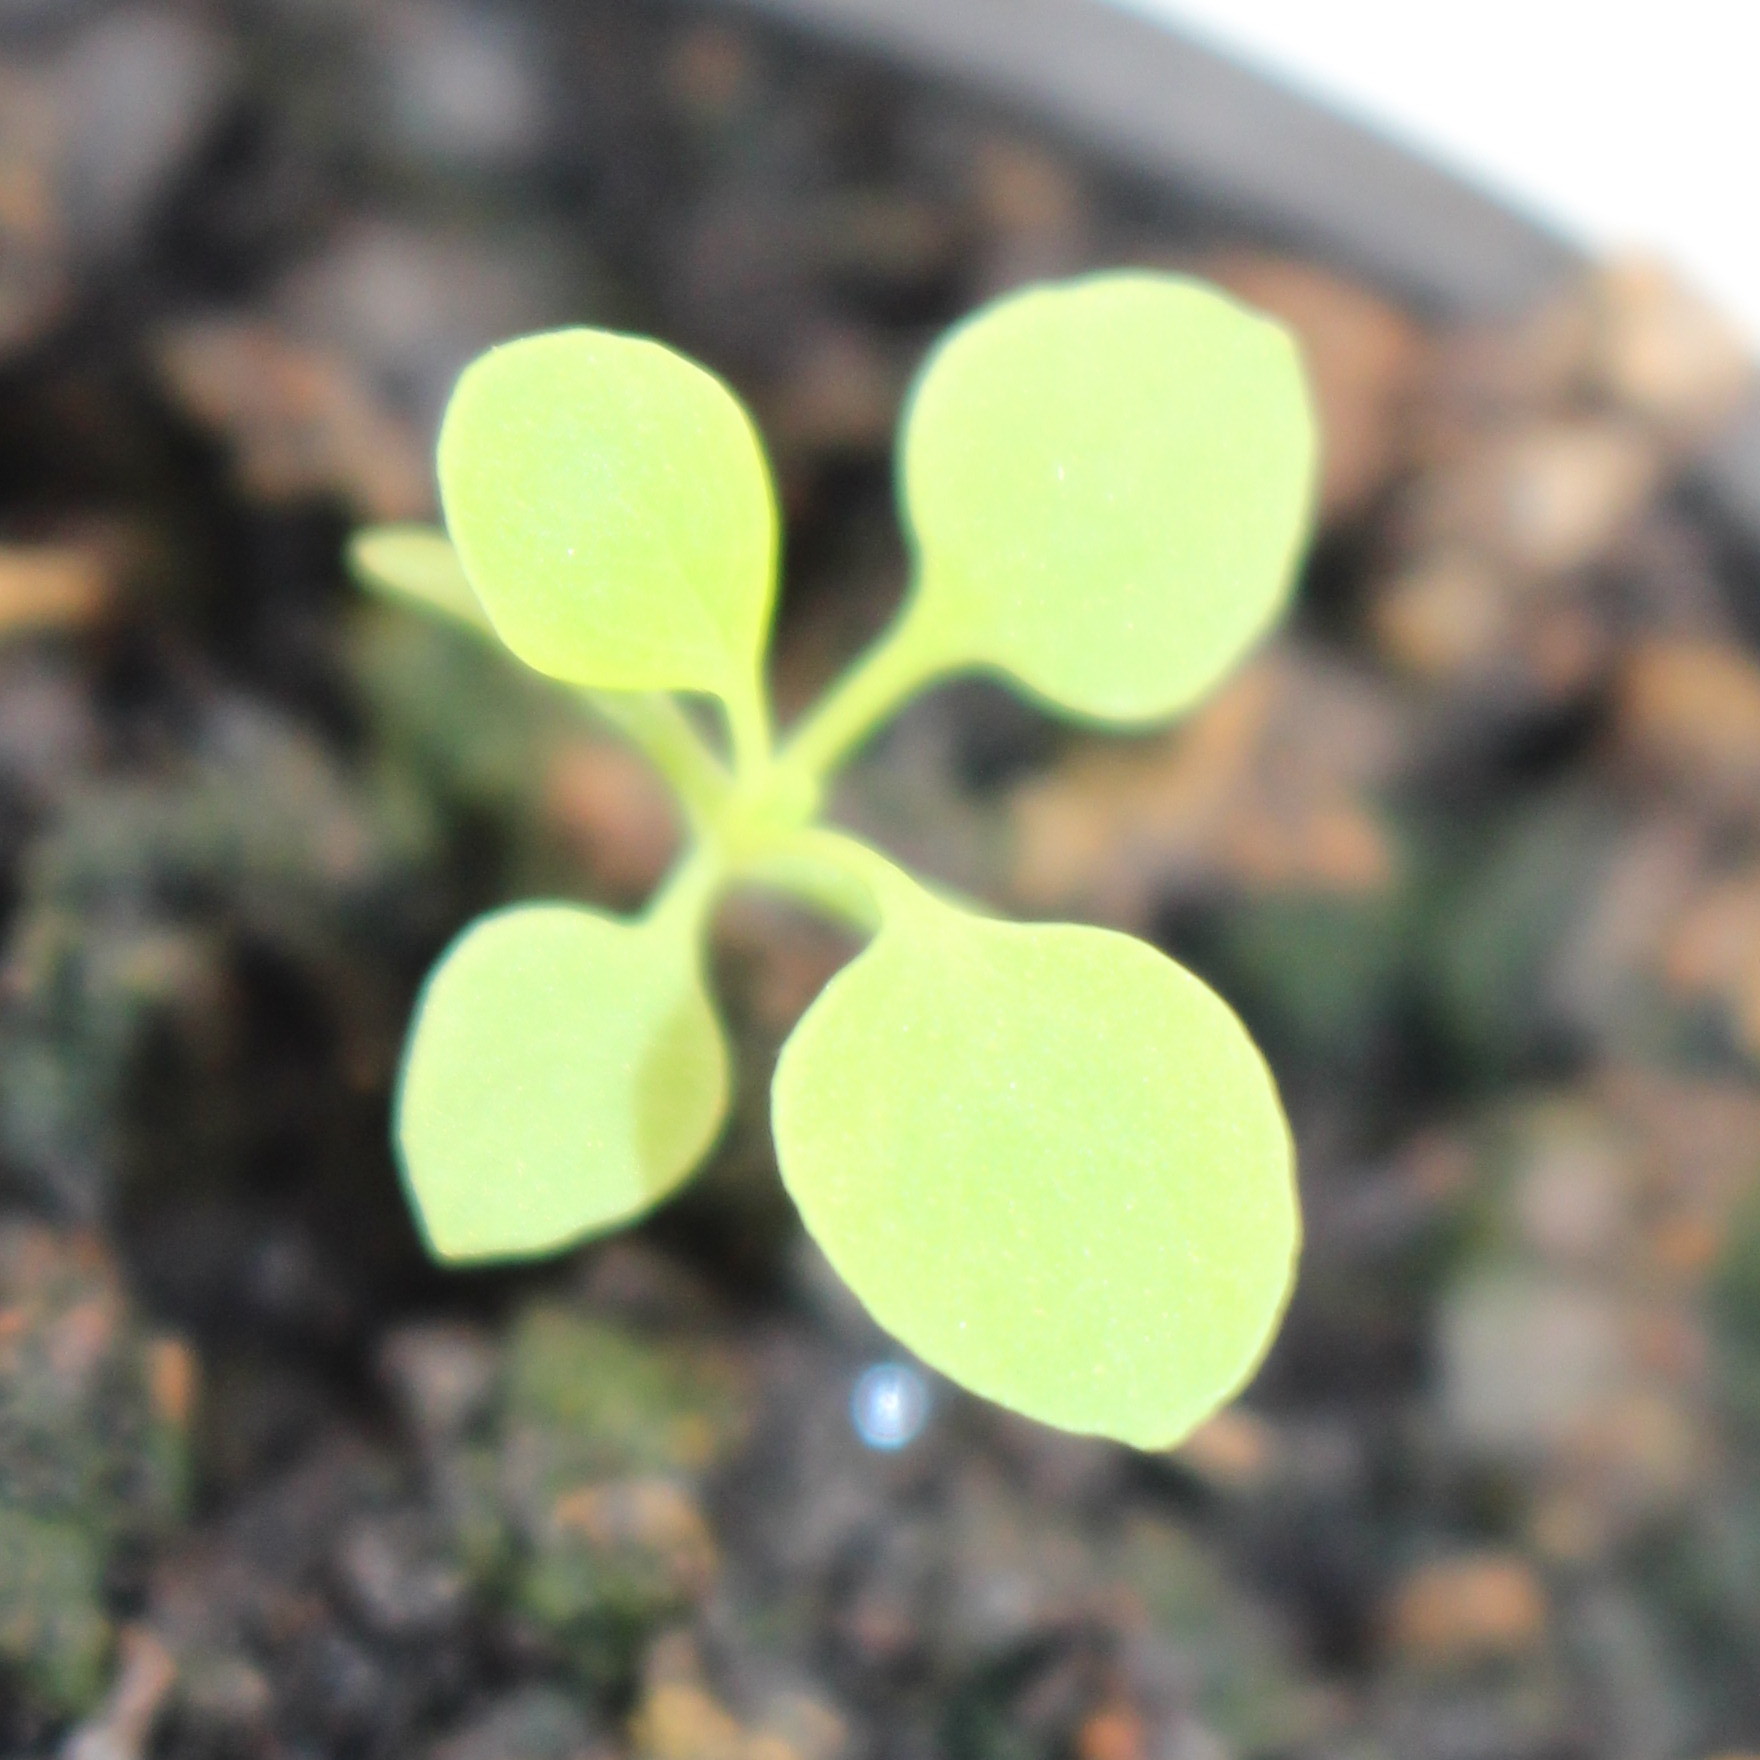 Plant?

Papaver rhoeas
